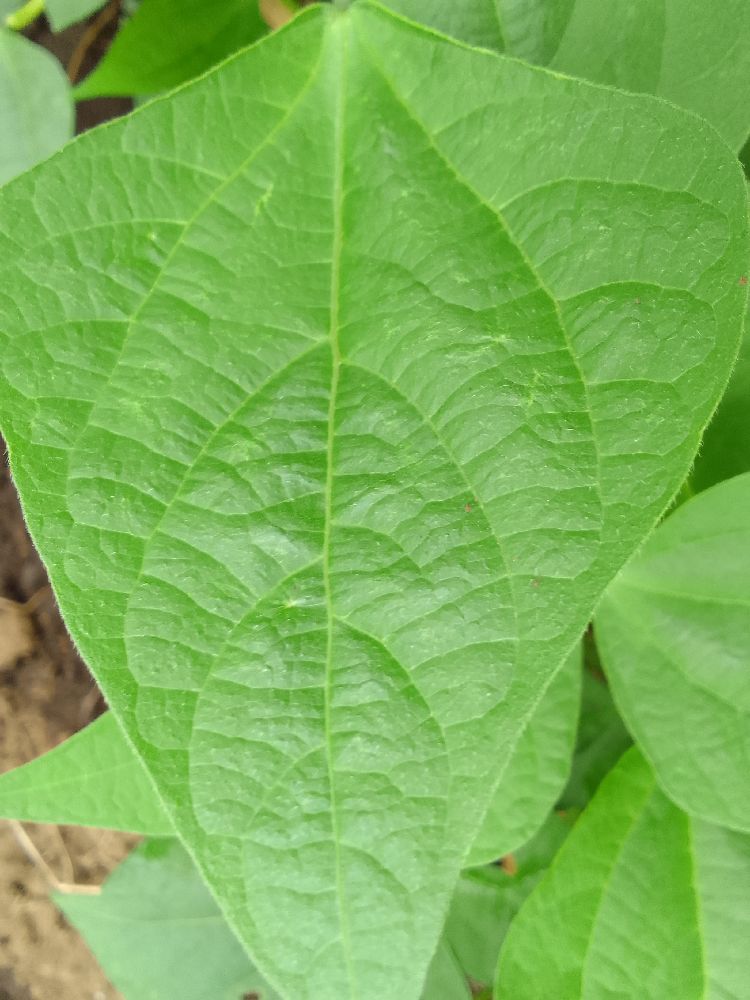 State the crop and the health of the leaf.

common bean, healthy
